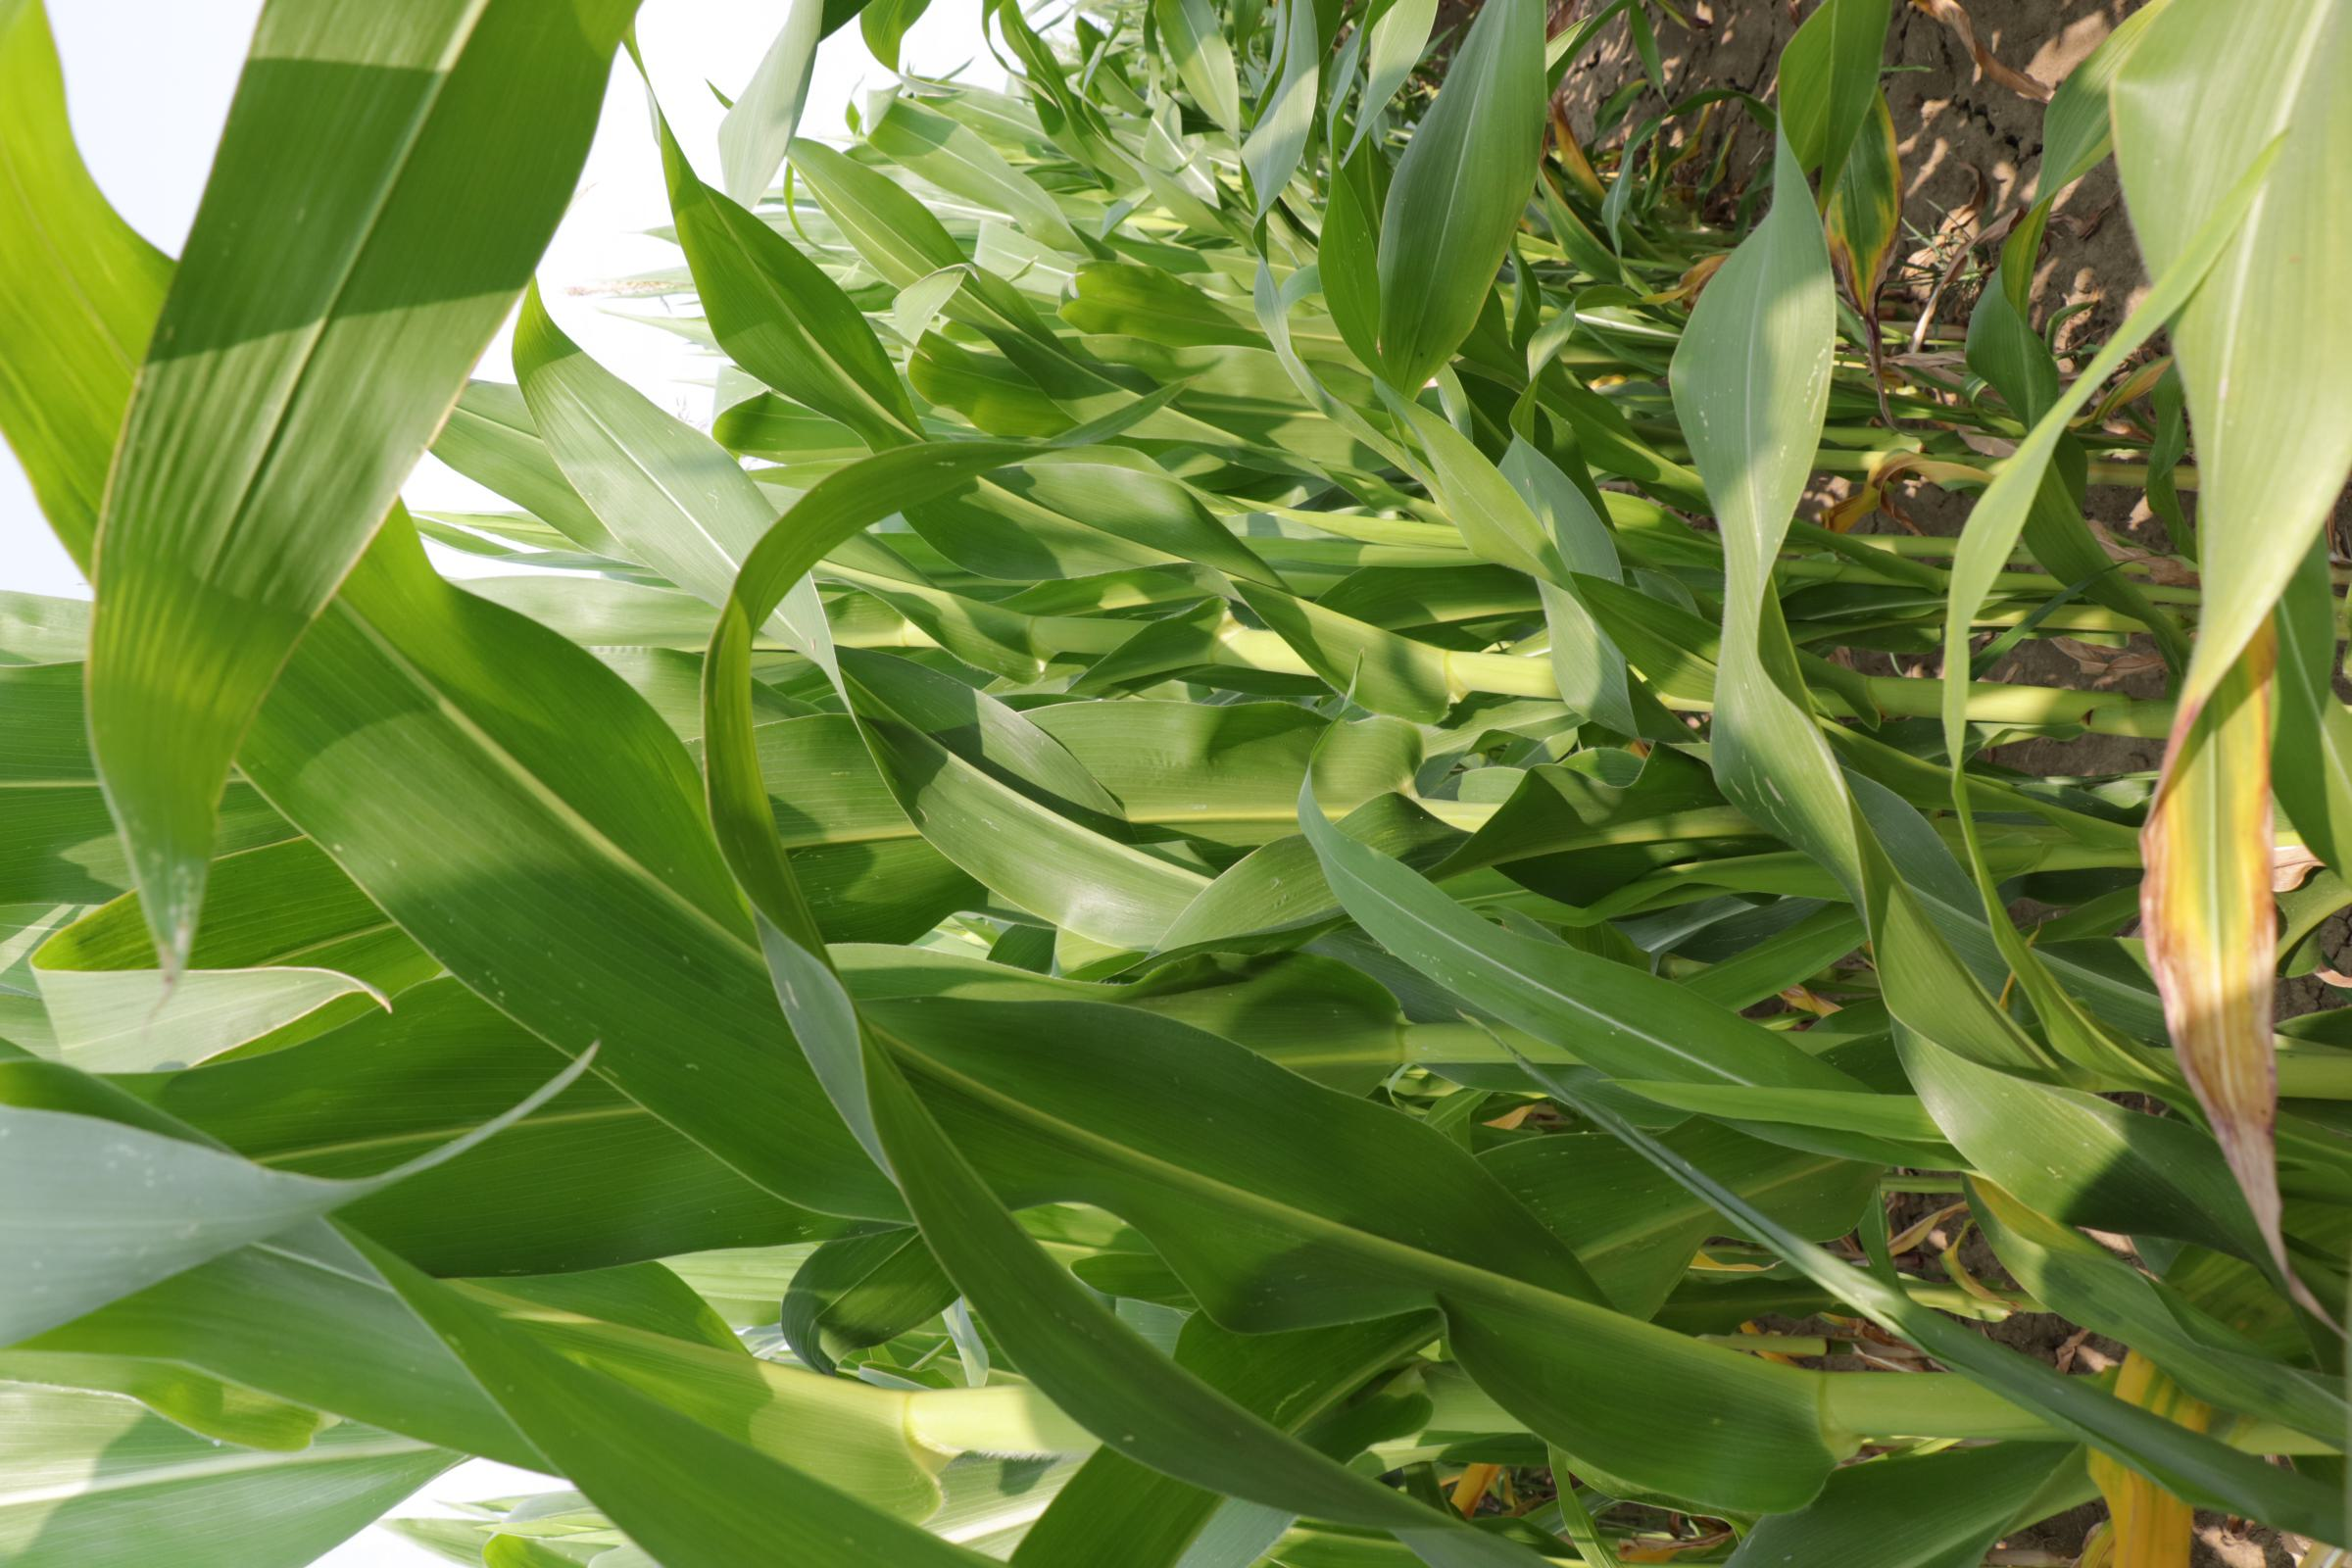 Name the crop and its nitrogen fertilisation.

maize, full nitrogen fertilisation
